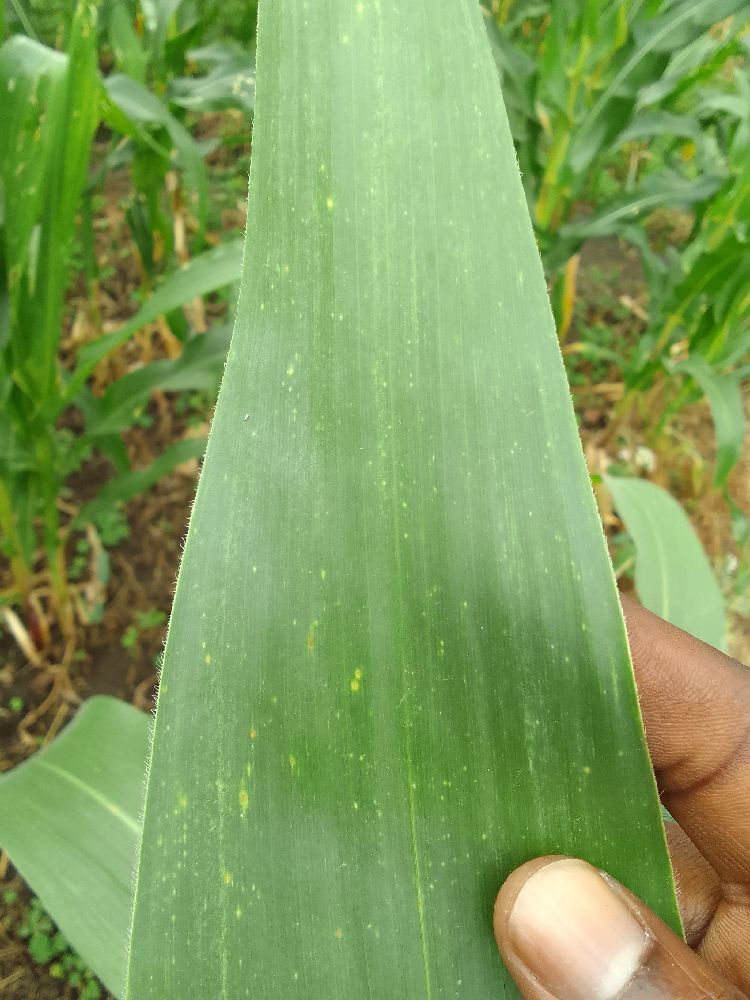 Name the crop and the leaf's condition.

maize, healthy
